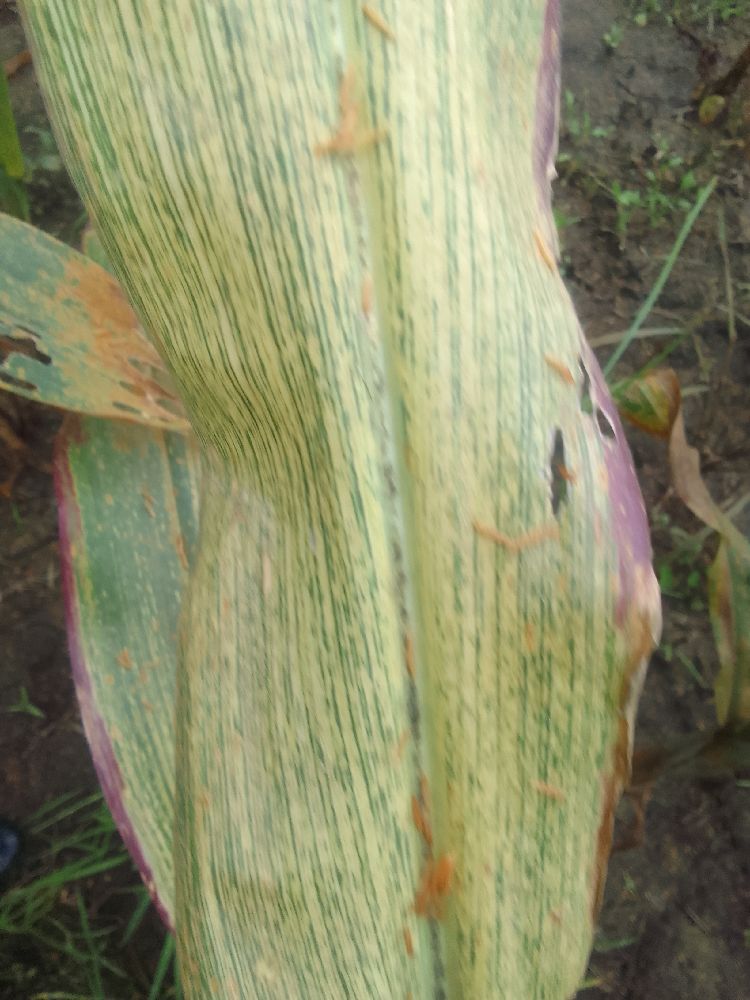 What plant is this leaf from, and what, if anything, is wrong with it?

maize, maize streak virus
